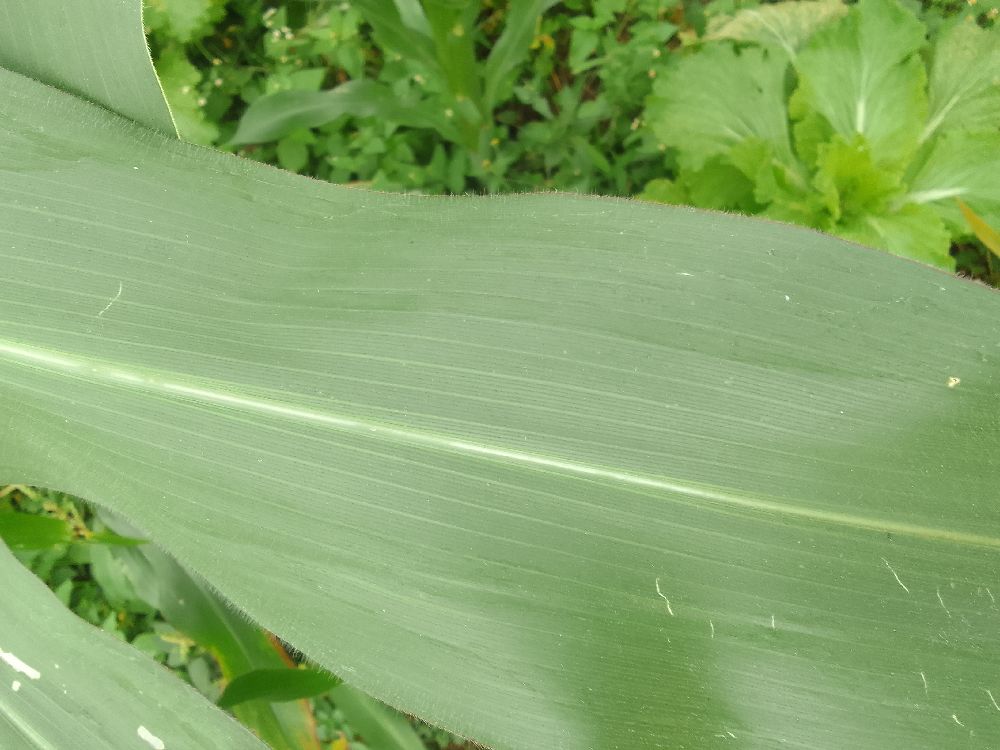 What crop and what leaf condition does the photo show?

maize, healthy
